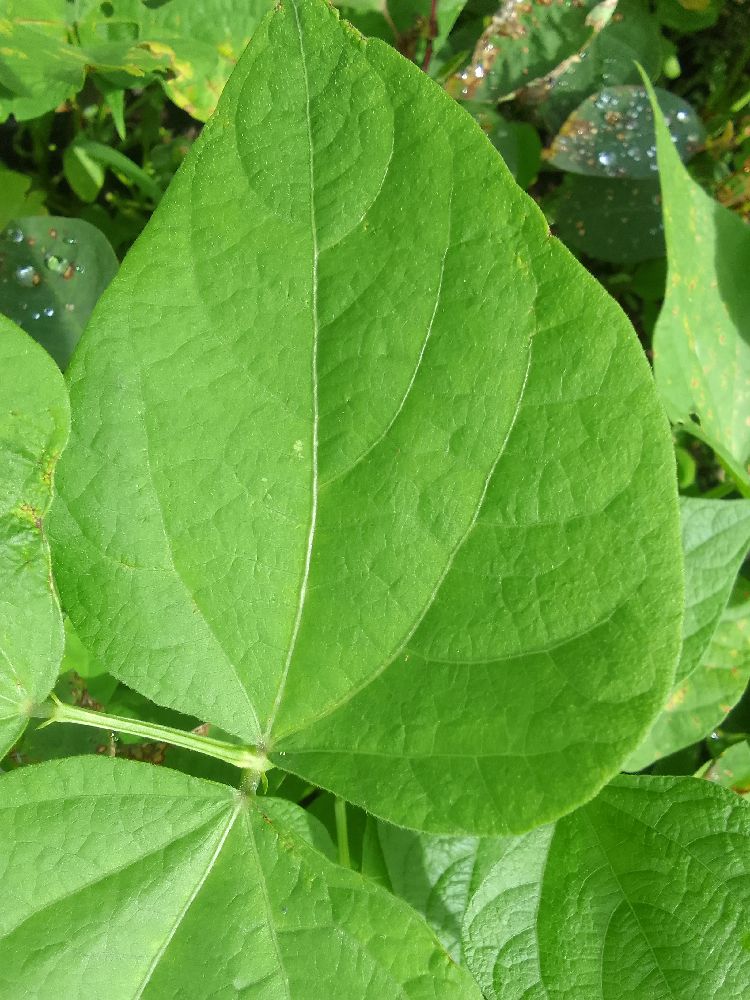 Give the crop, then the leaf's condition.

common bean, healthy
